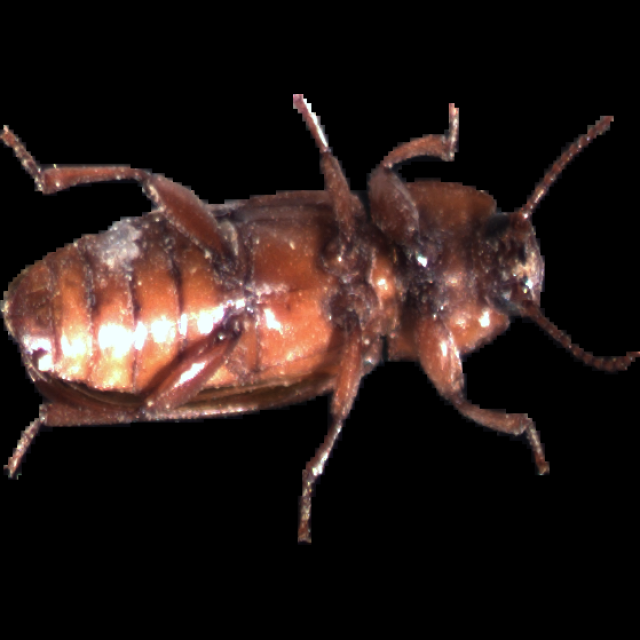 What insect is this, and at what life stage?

mealworm beetle
